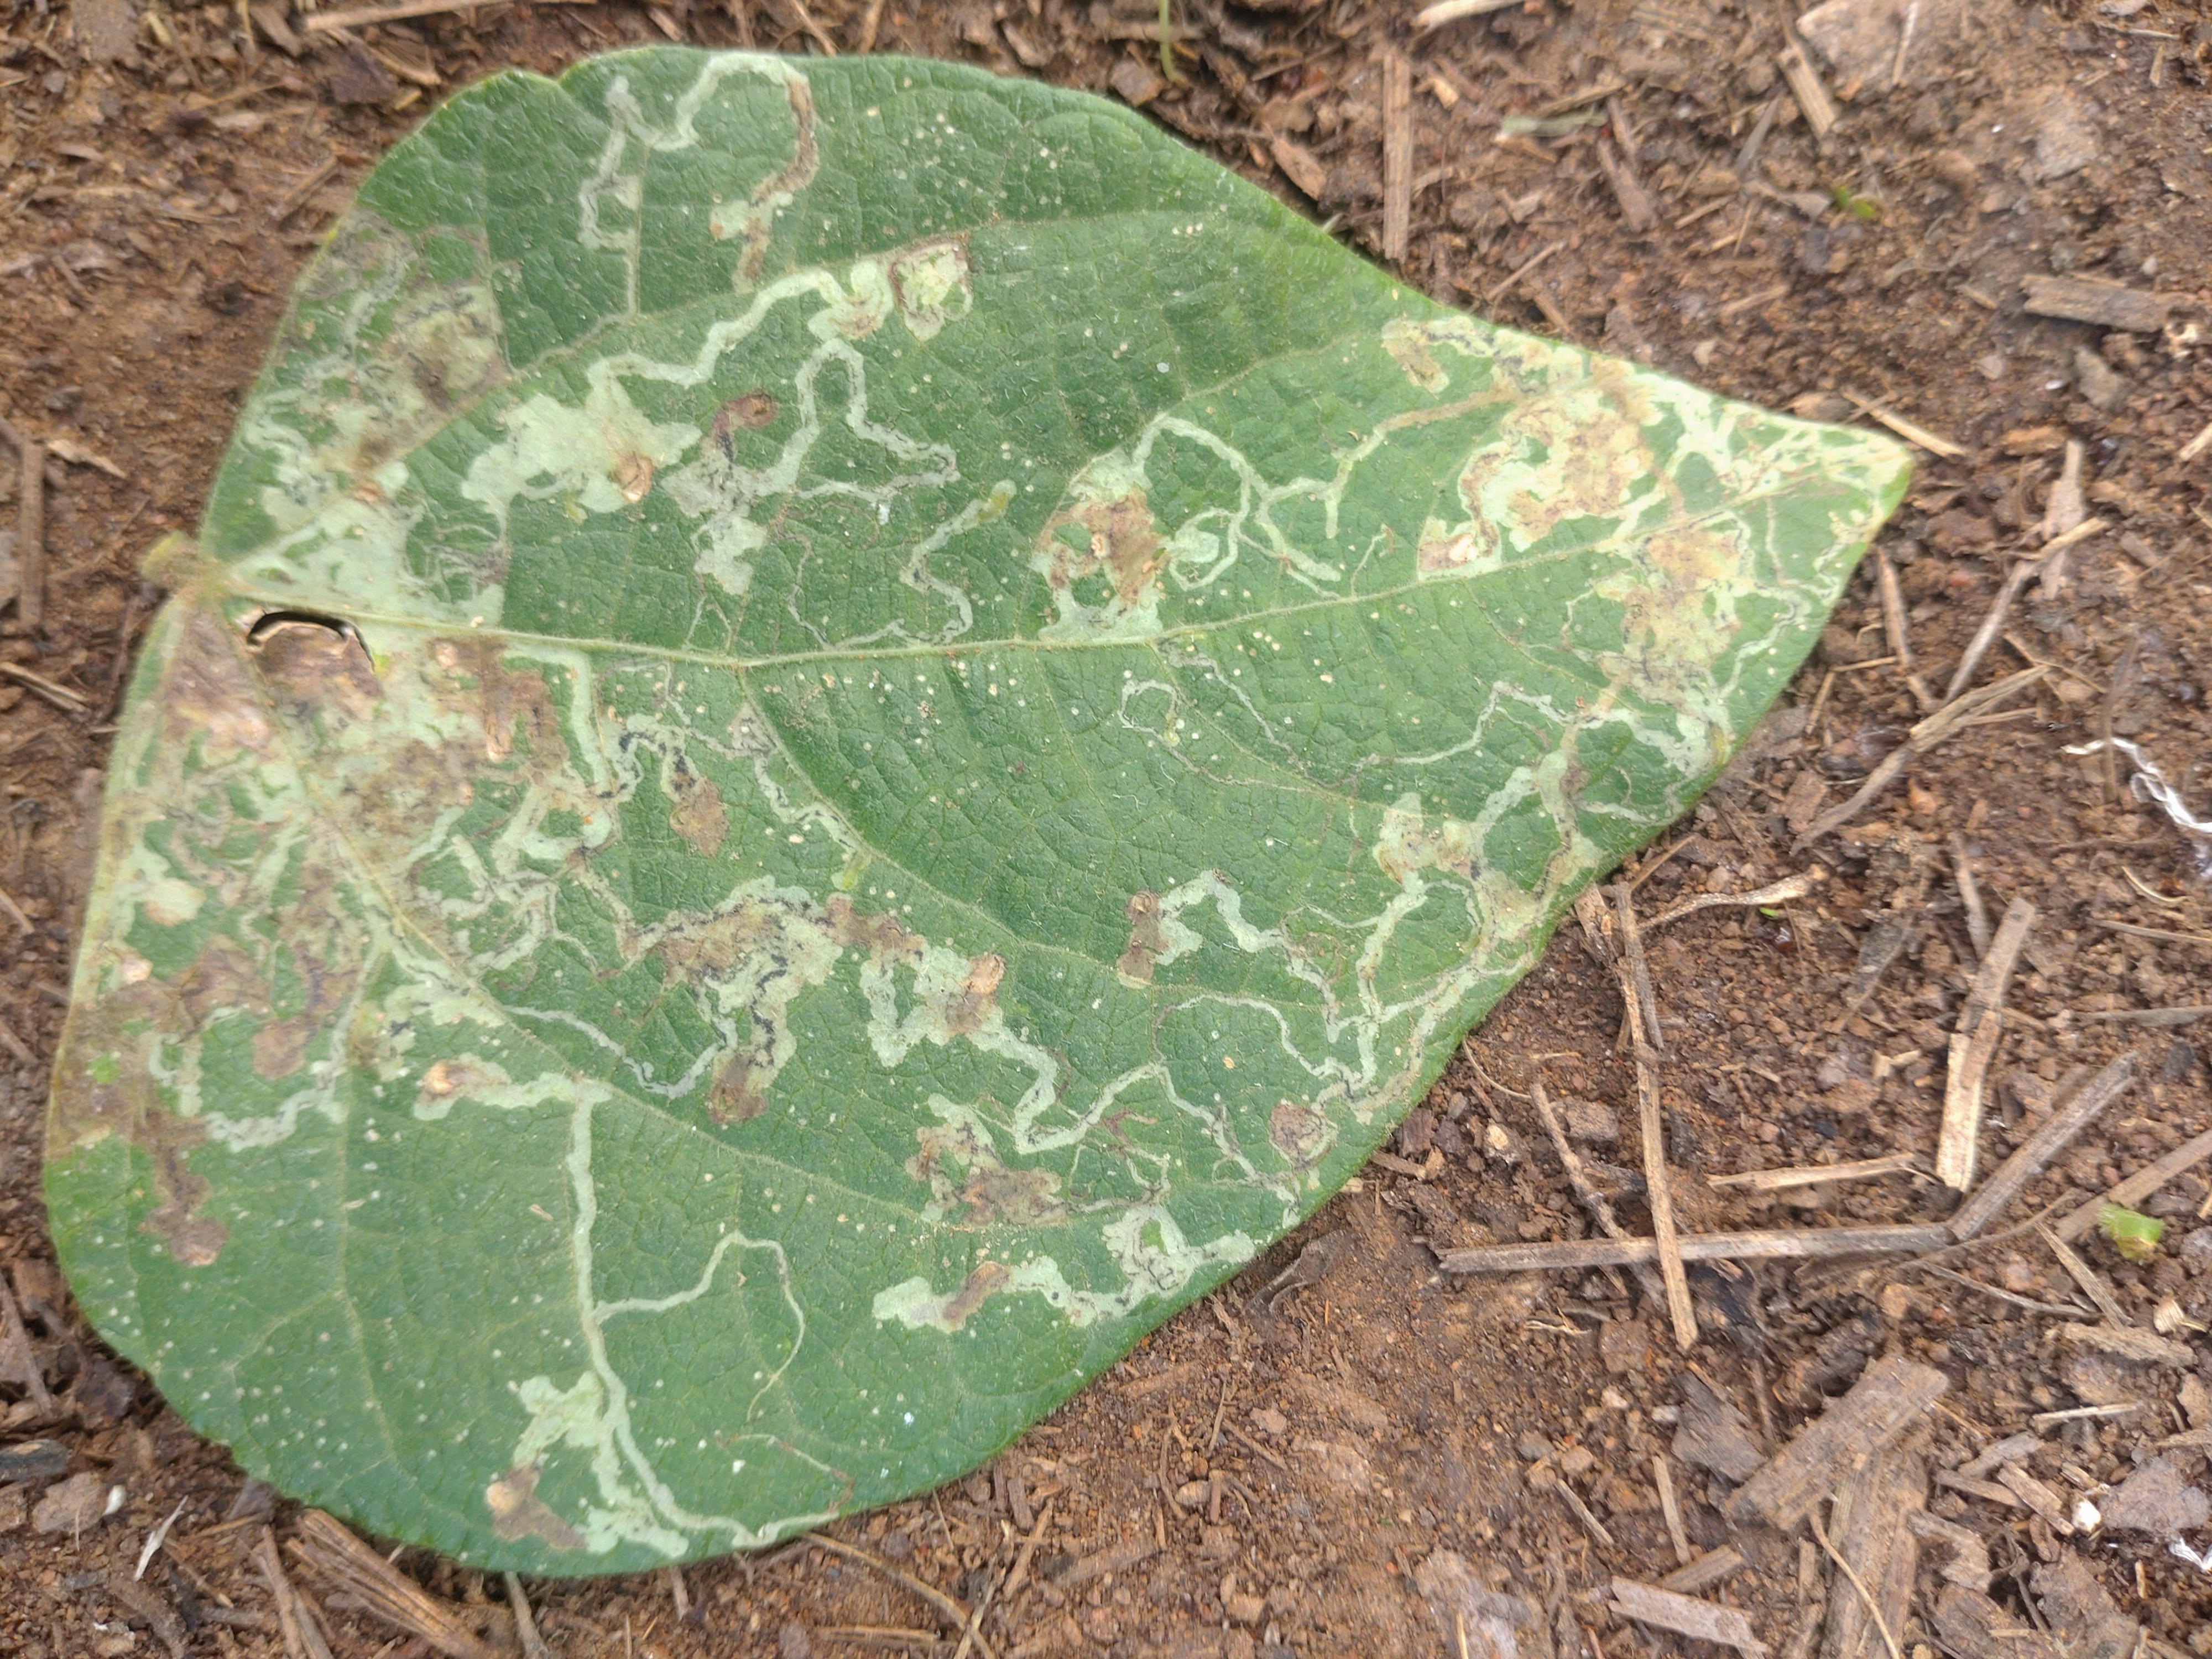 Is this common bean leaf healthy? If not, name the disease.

anthracnose
